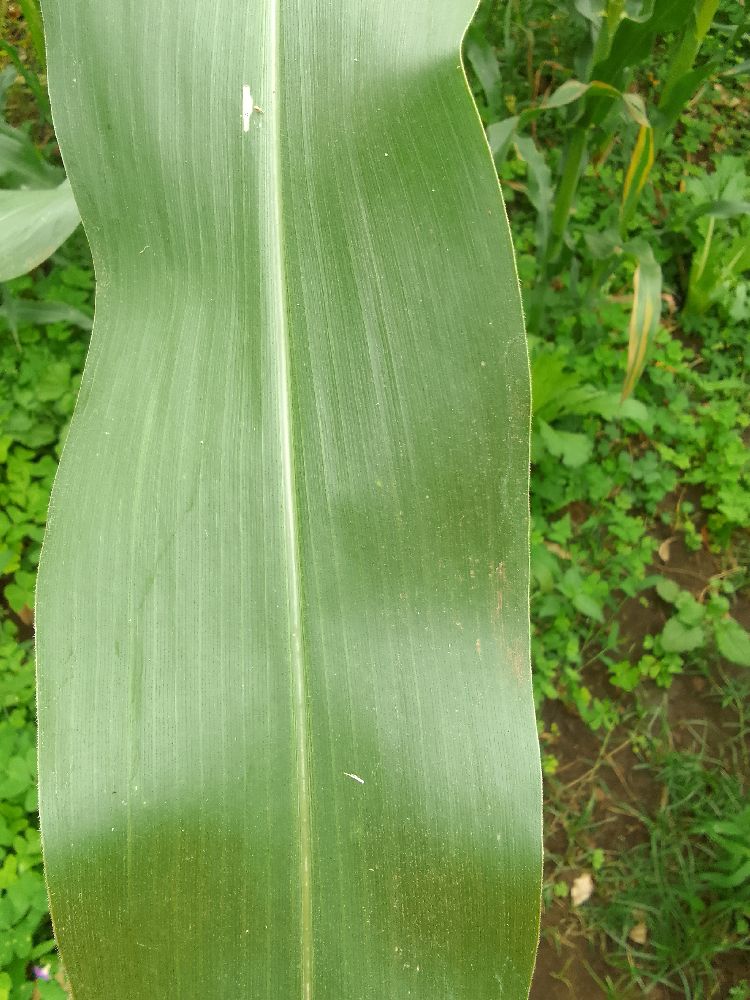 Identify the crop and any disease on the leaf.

maize, healthy
